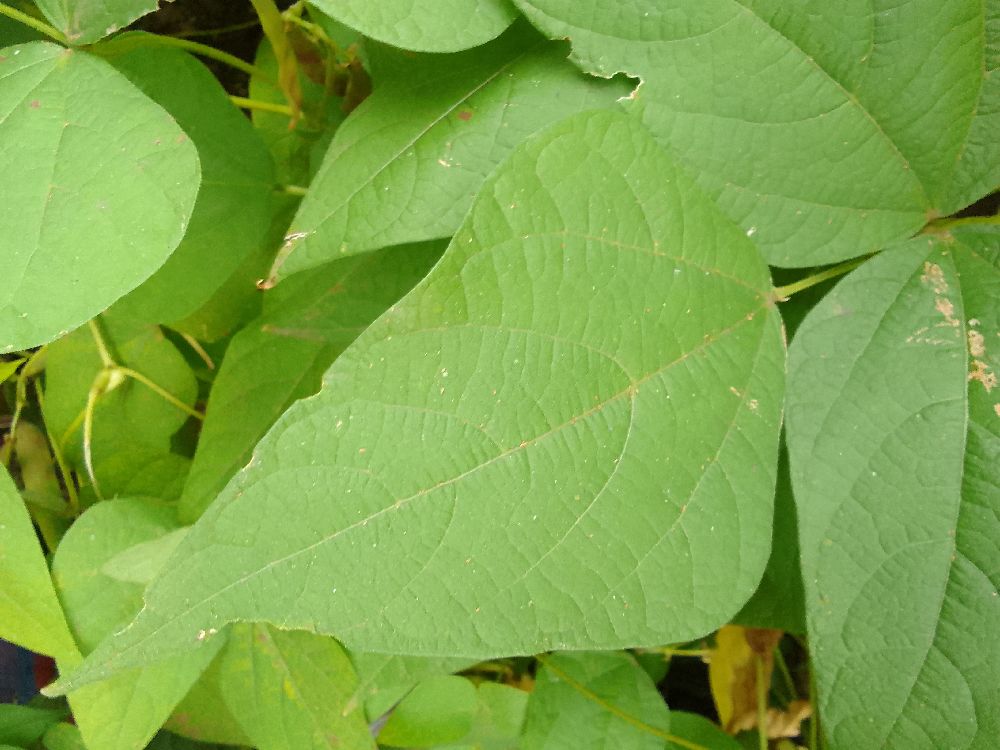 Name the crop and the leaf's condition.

common bean, healthy
